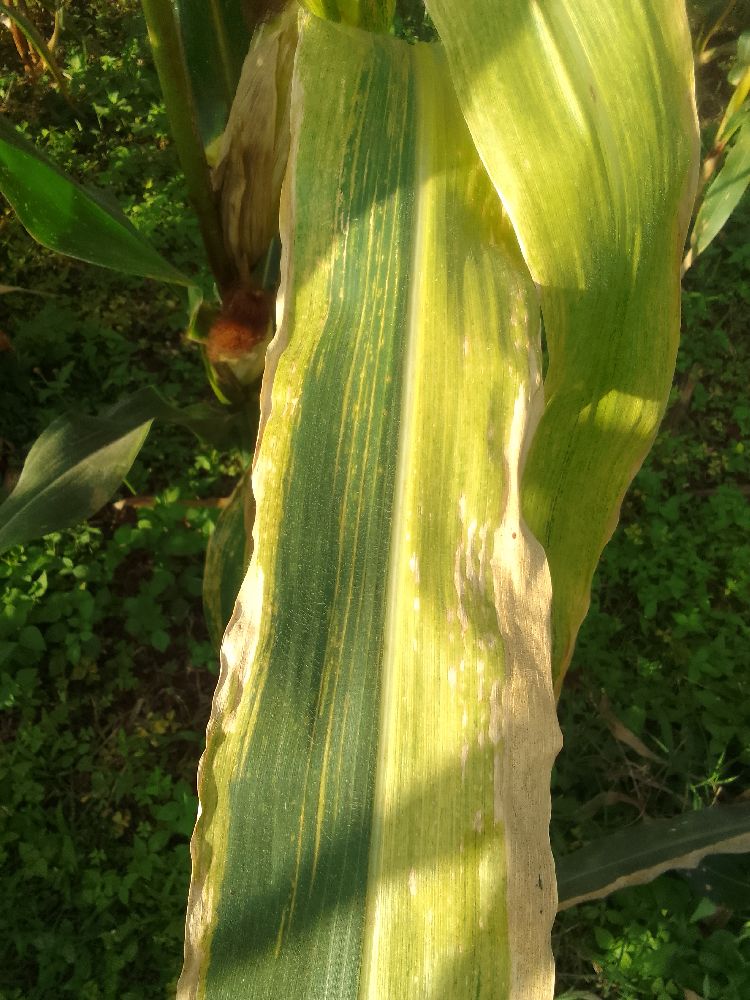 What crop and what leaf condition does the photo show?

maize, maize lethal necrosis
